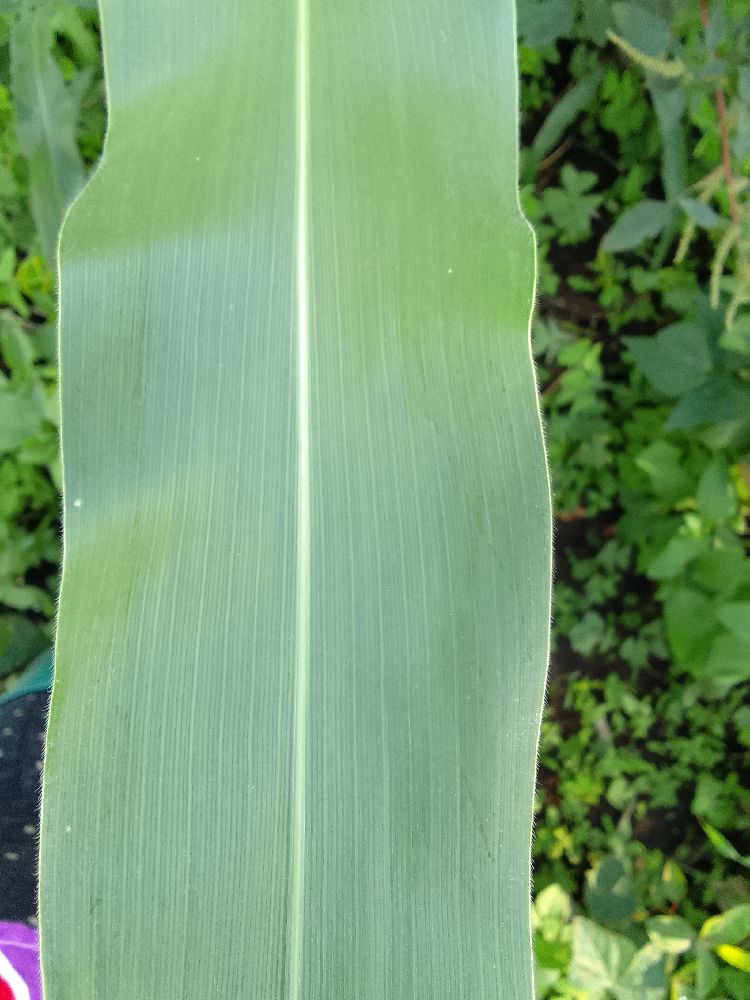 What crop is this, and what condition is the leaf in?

maize, healthy
